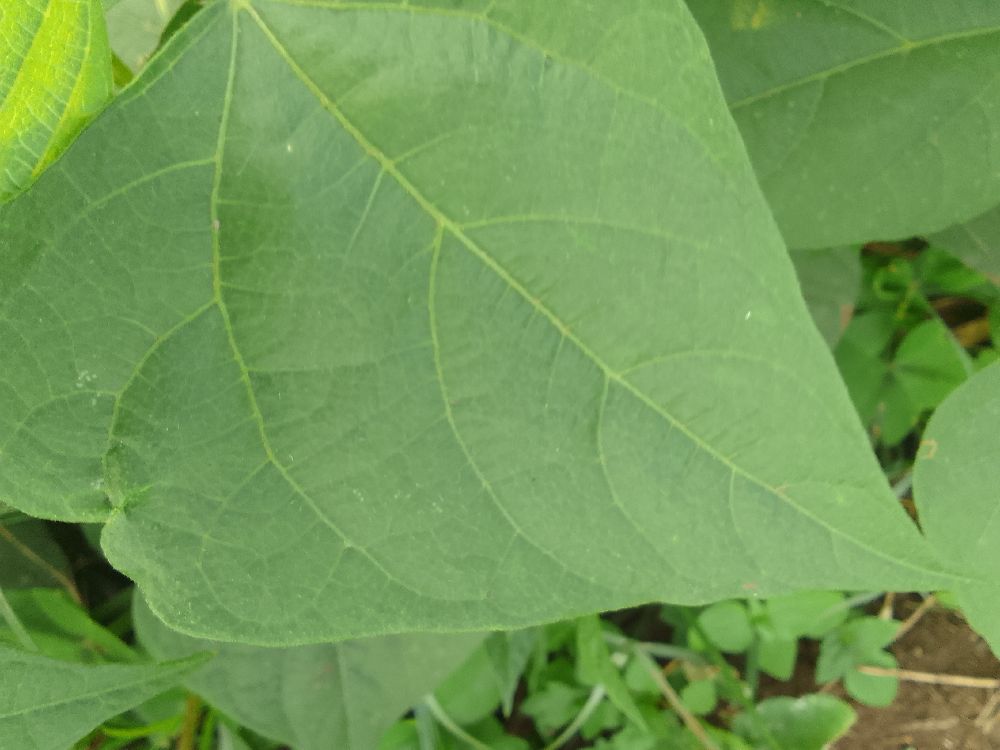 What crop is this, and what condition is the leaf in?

common bean, healthy
